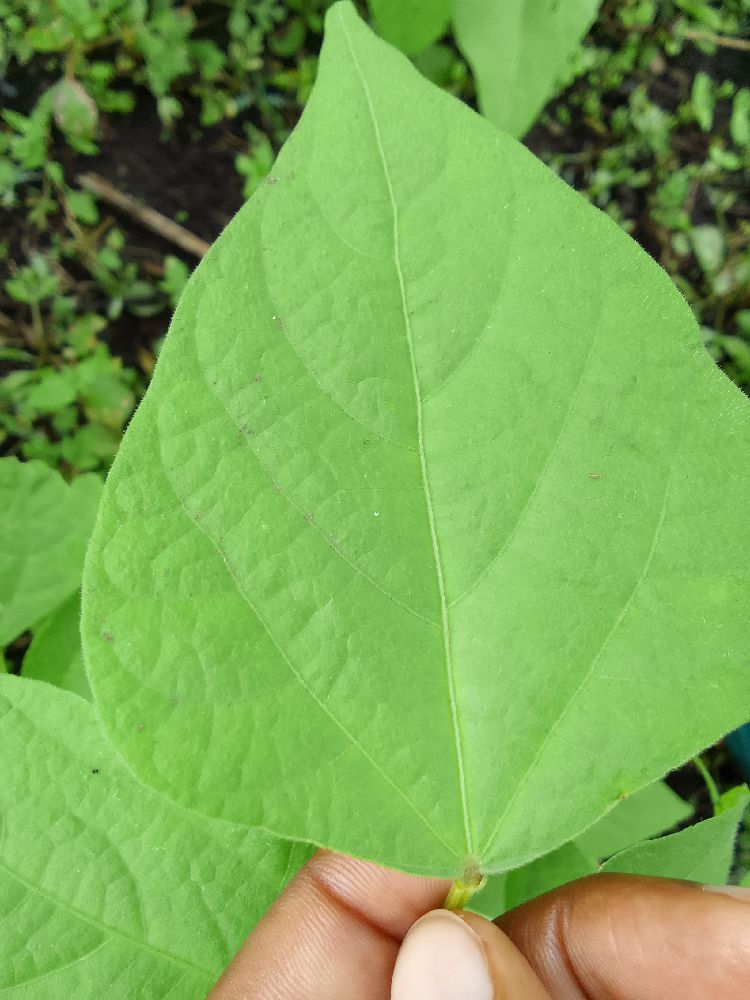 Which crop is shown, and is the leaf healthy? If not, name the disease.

common bean, healthy
